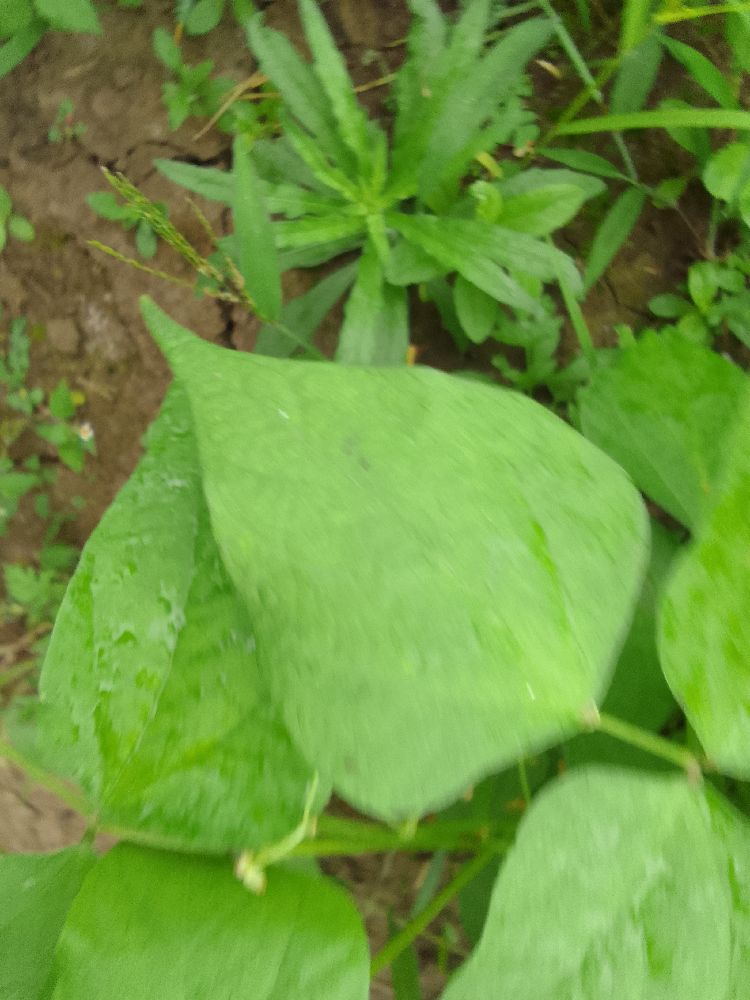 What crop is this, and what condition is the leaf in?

common bean, healthy
